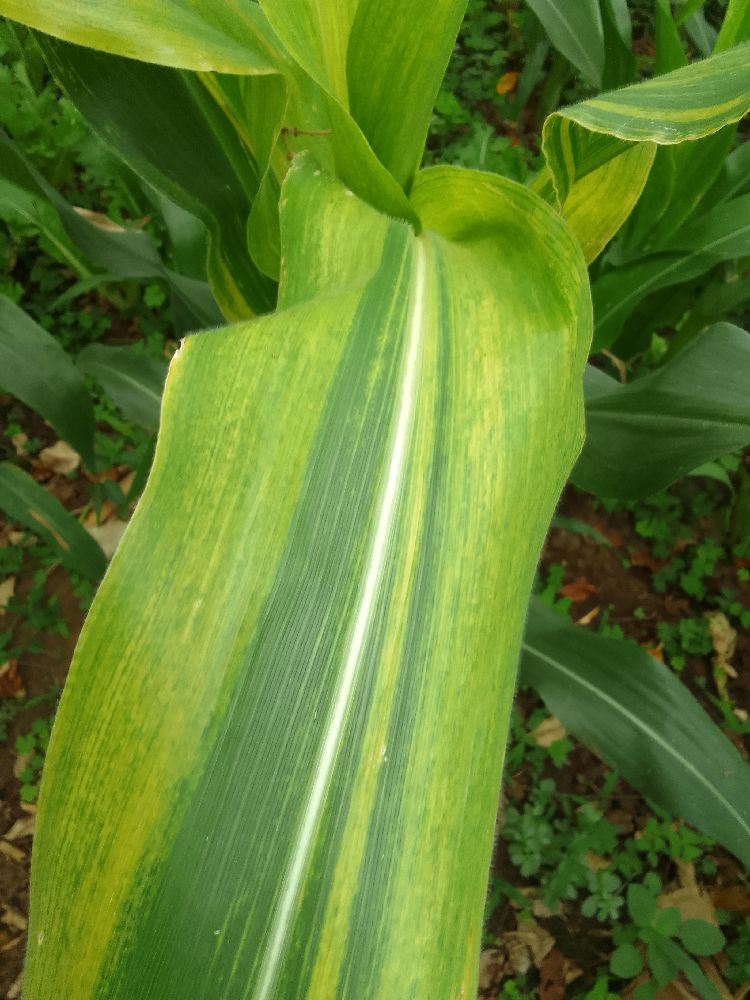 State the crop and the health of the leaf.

maize, maize lethal necrosis
